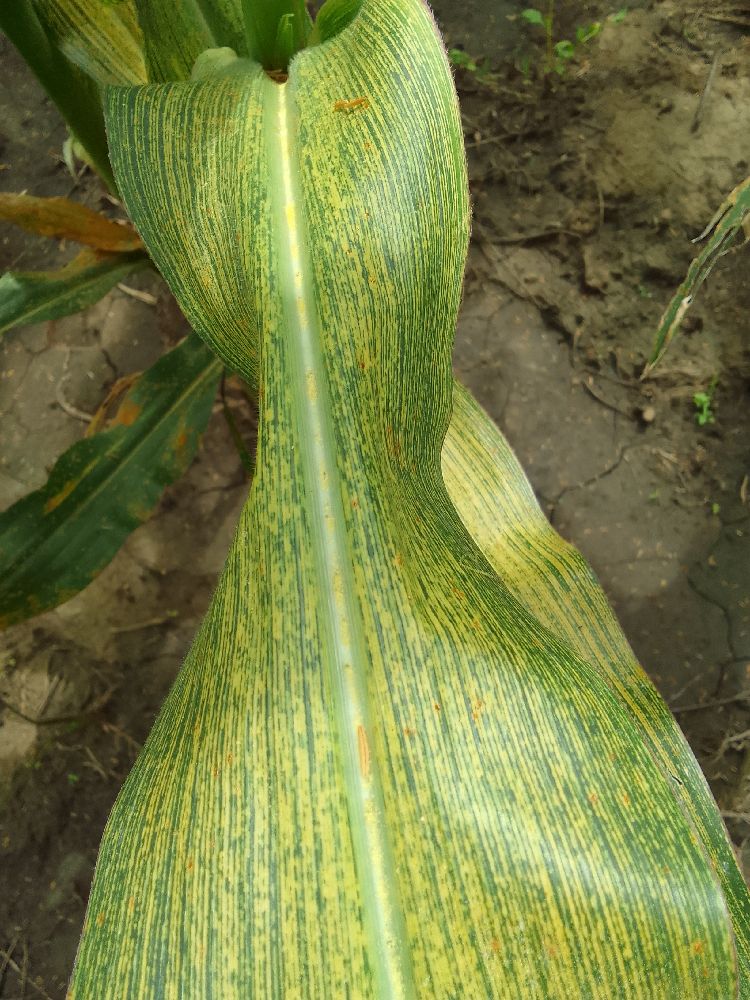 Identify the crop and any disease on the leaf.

maize, maize streak virus
